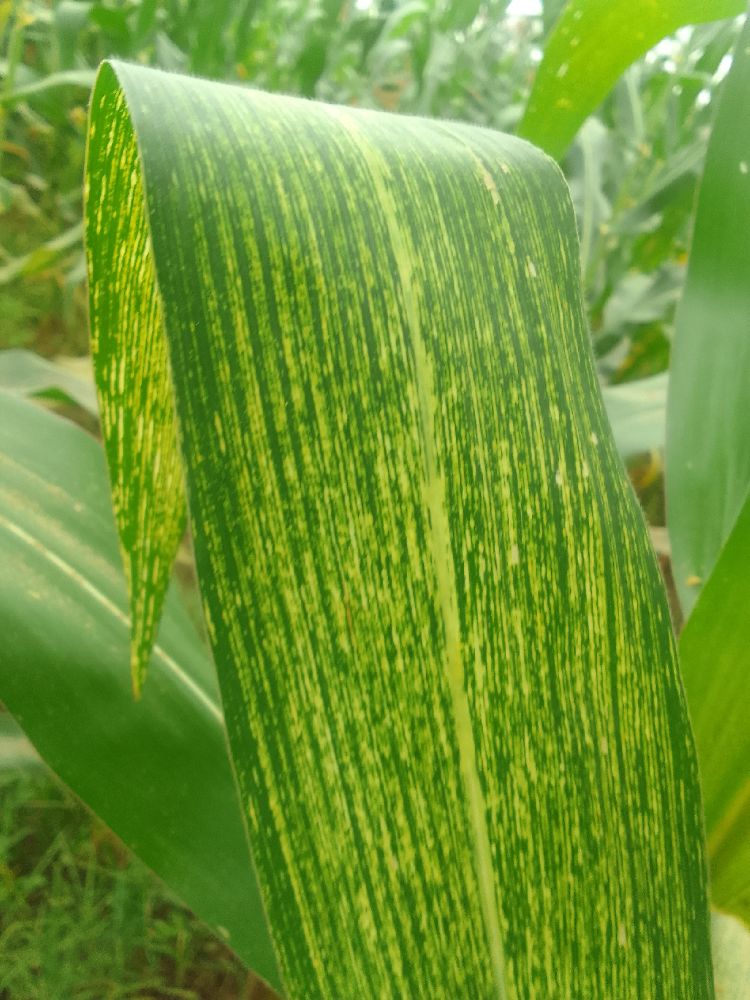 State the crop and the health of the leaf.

maize, maize streak virus
